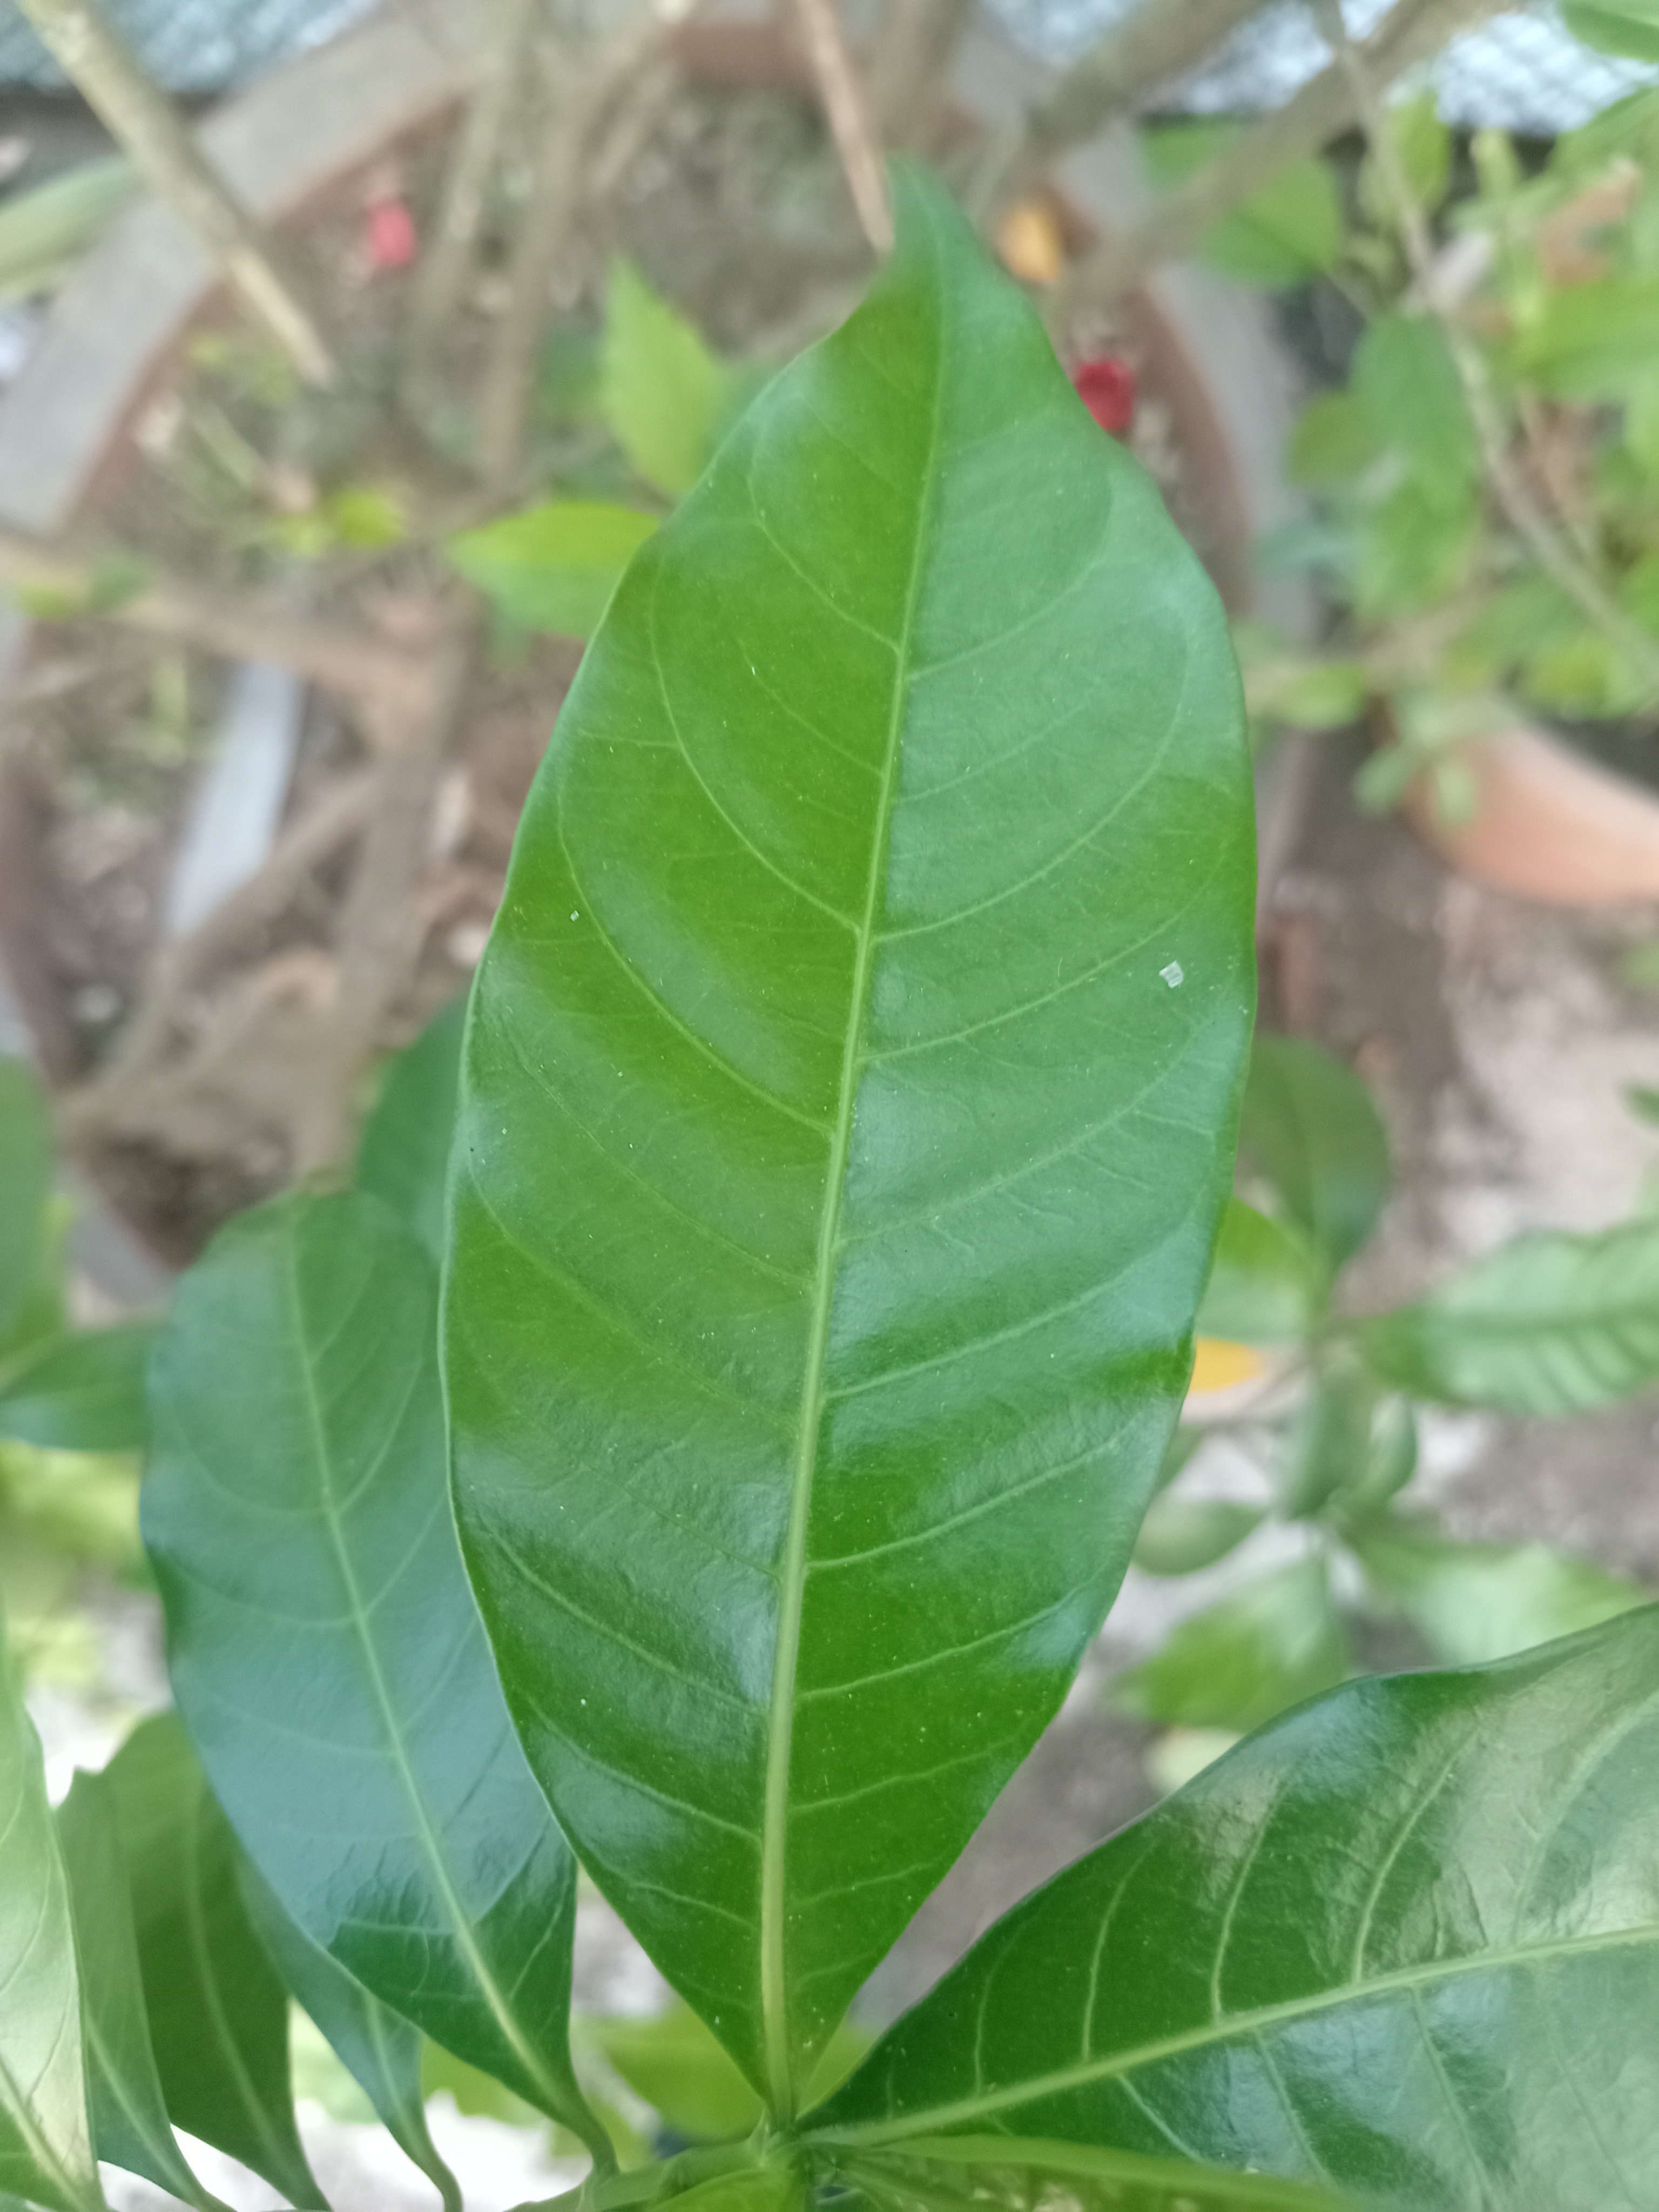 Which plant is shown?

togor
